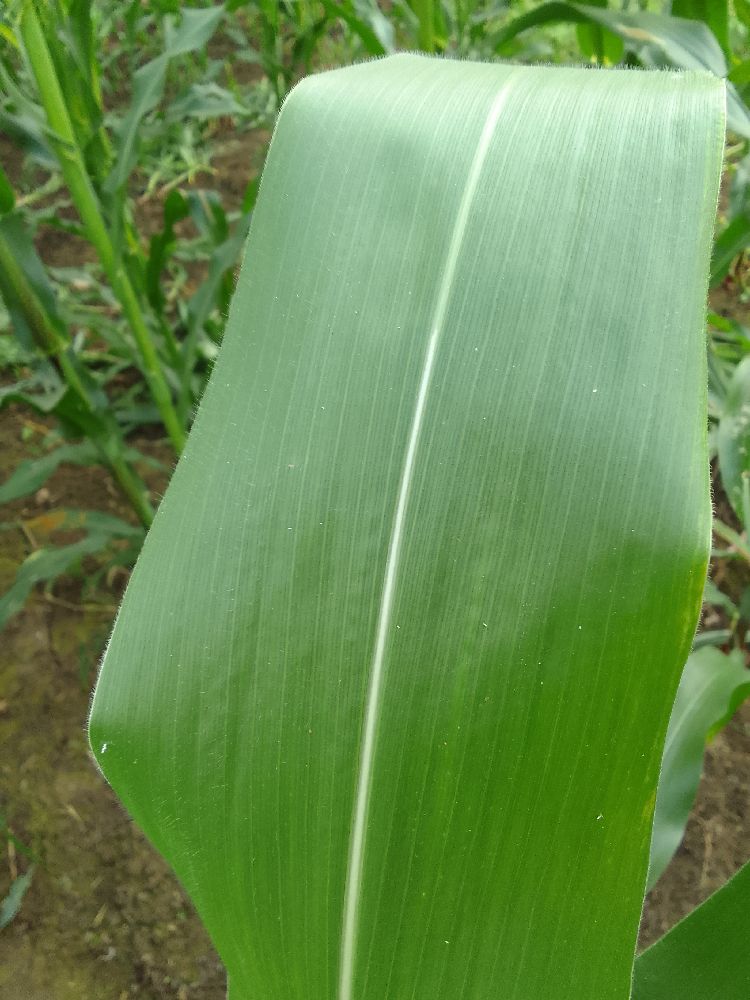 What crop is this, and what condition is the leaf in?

maize, healthy
